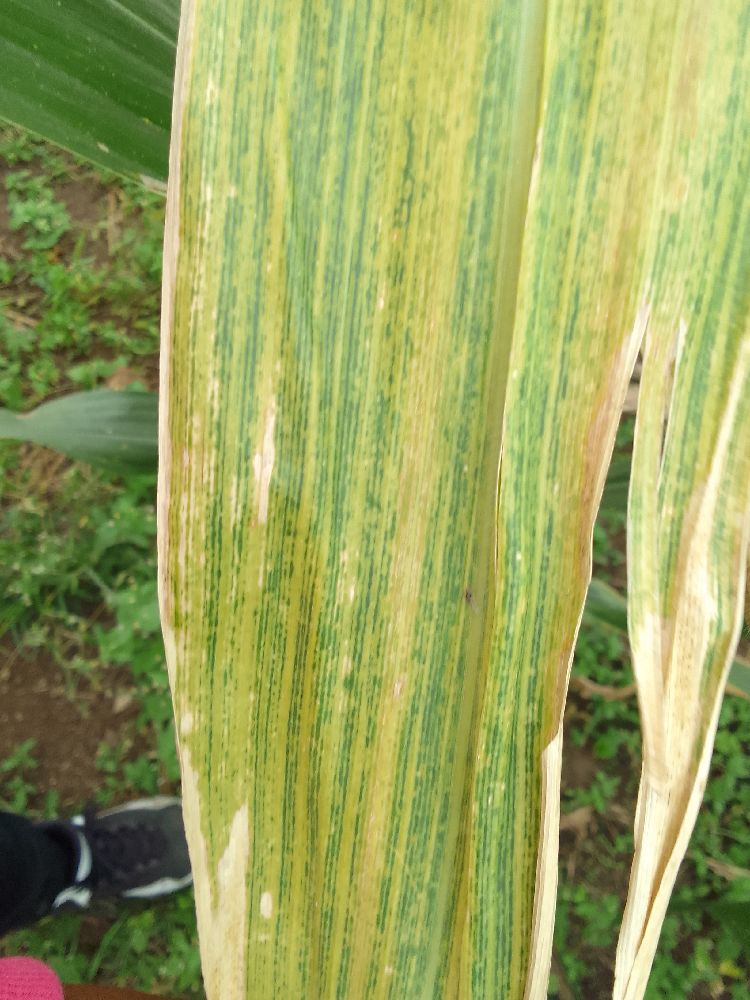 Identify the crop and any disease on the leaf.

maize, maize lethal necrosis
